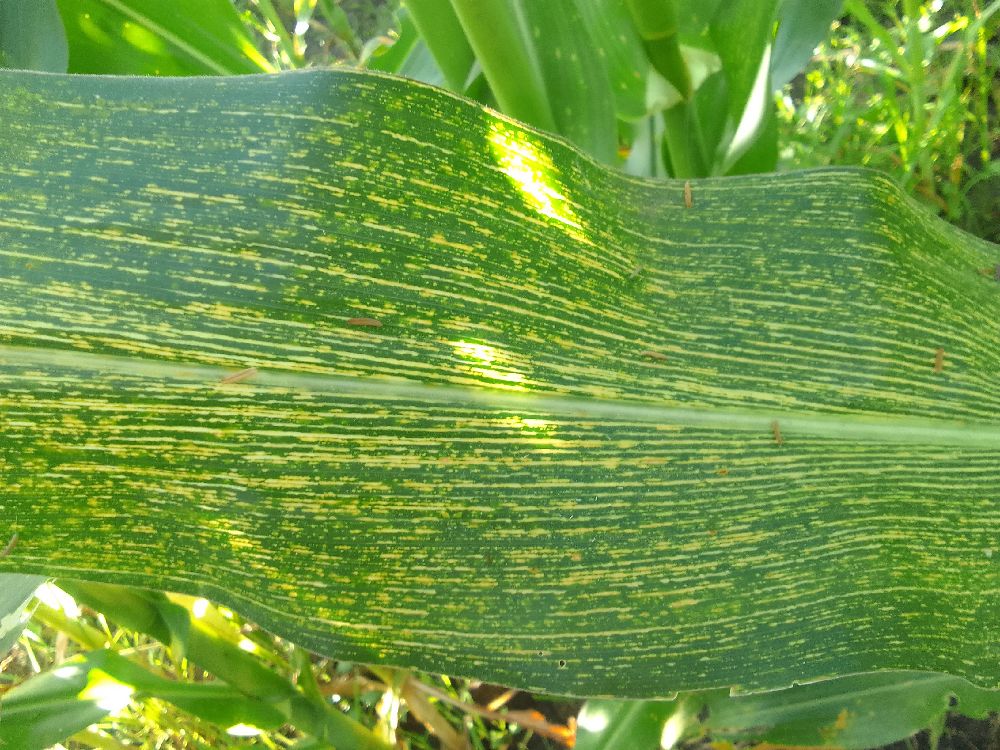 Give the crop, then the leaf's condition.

maize, maize streak virus
